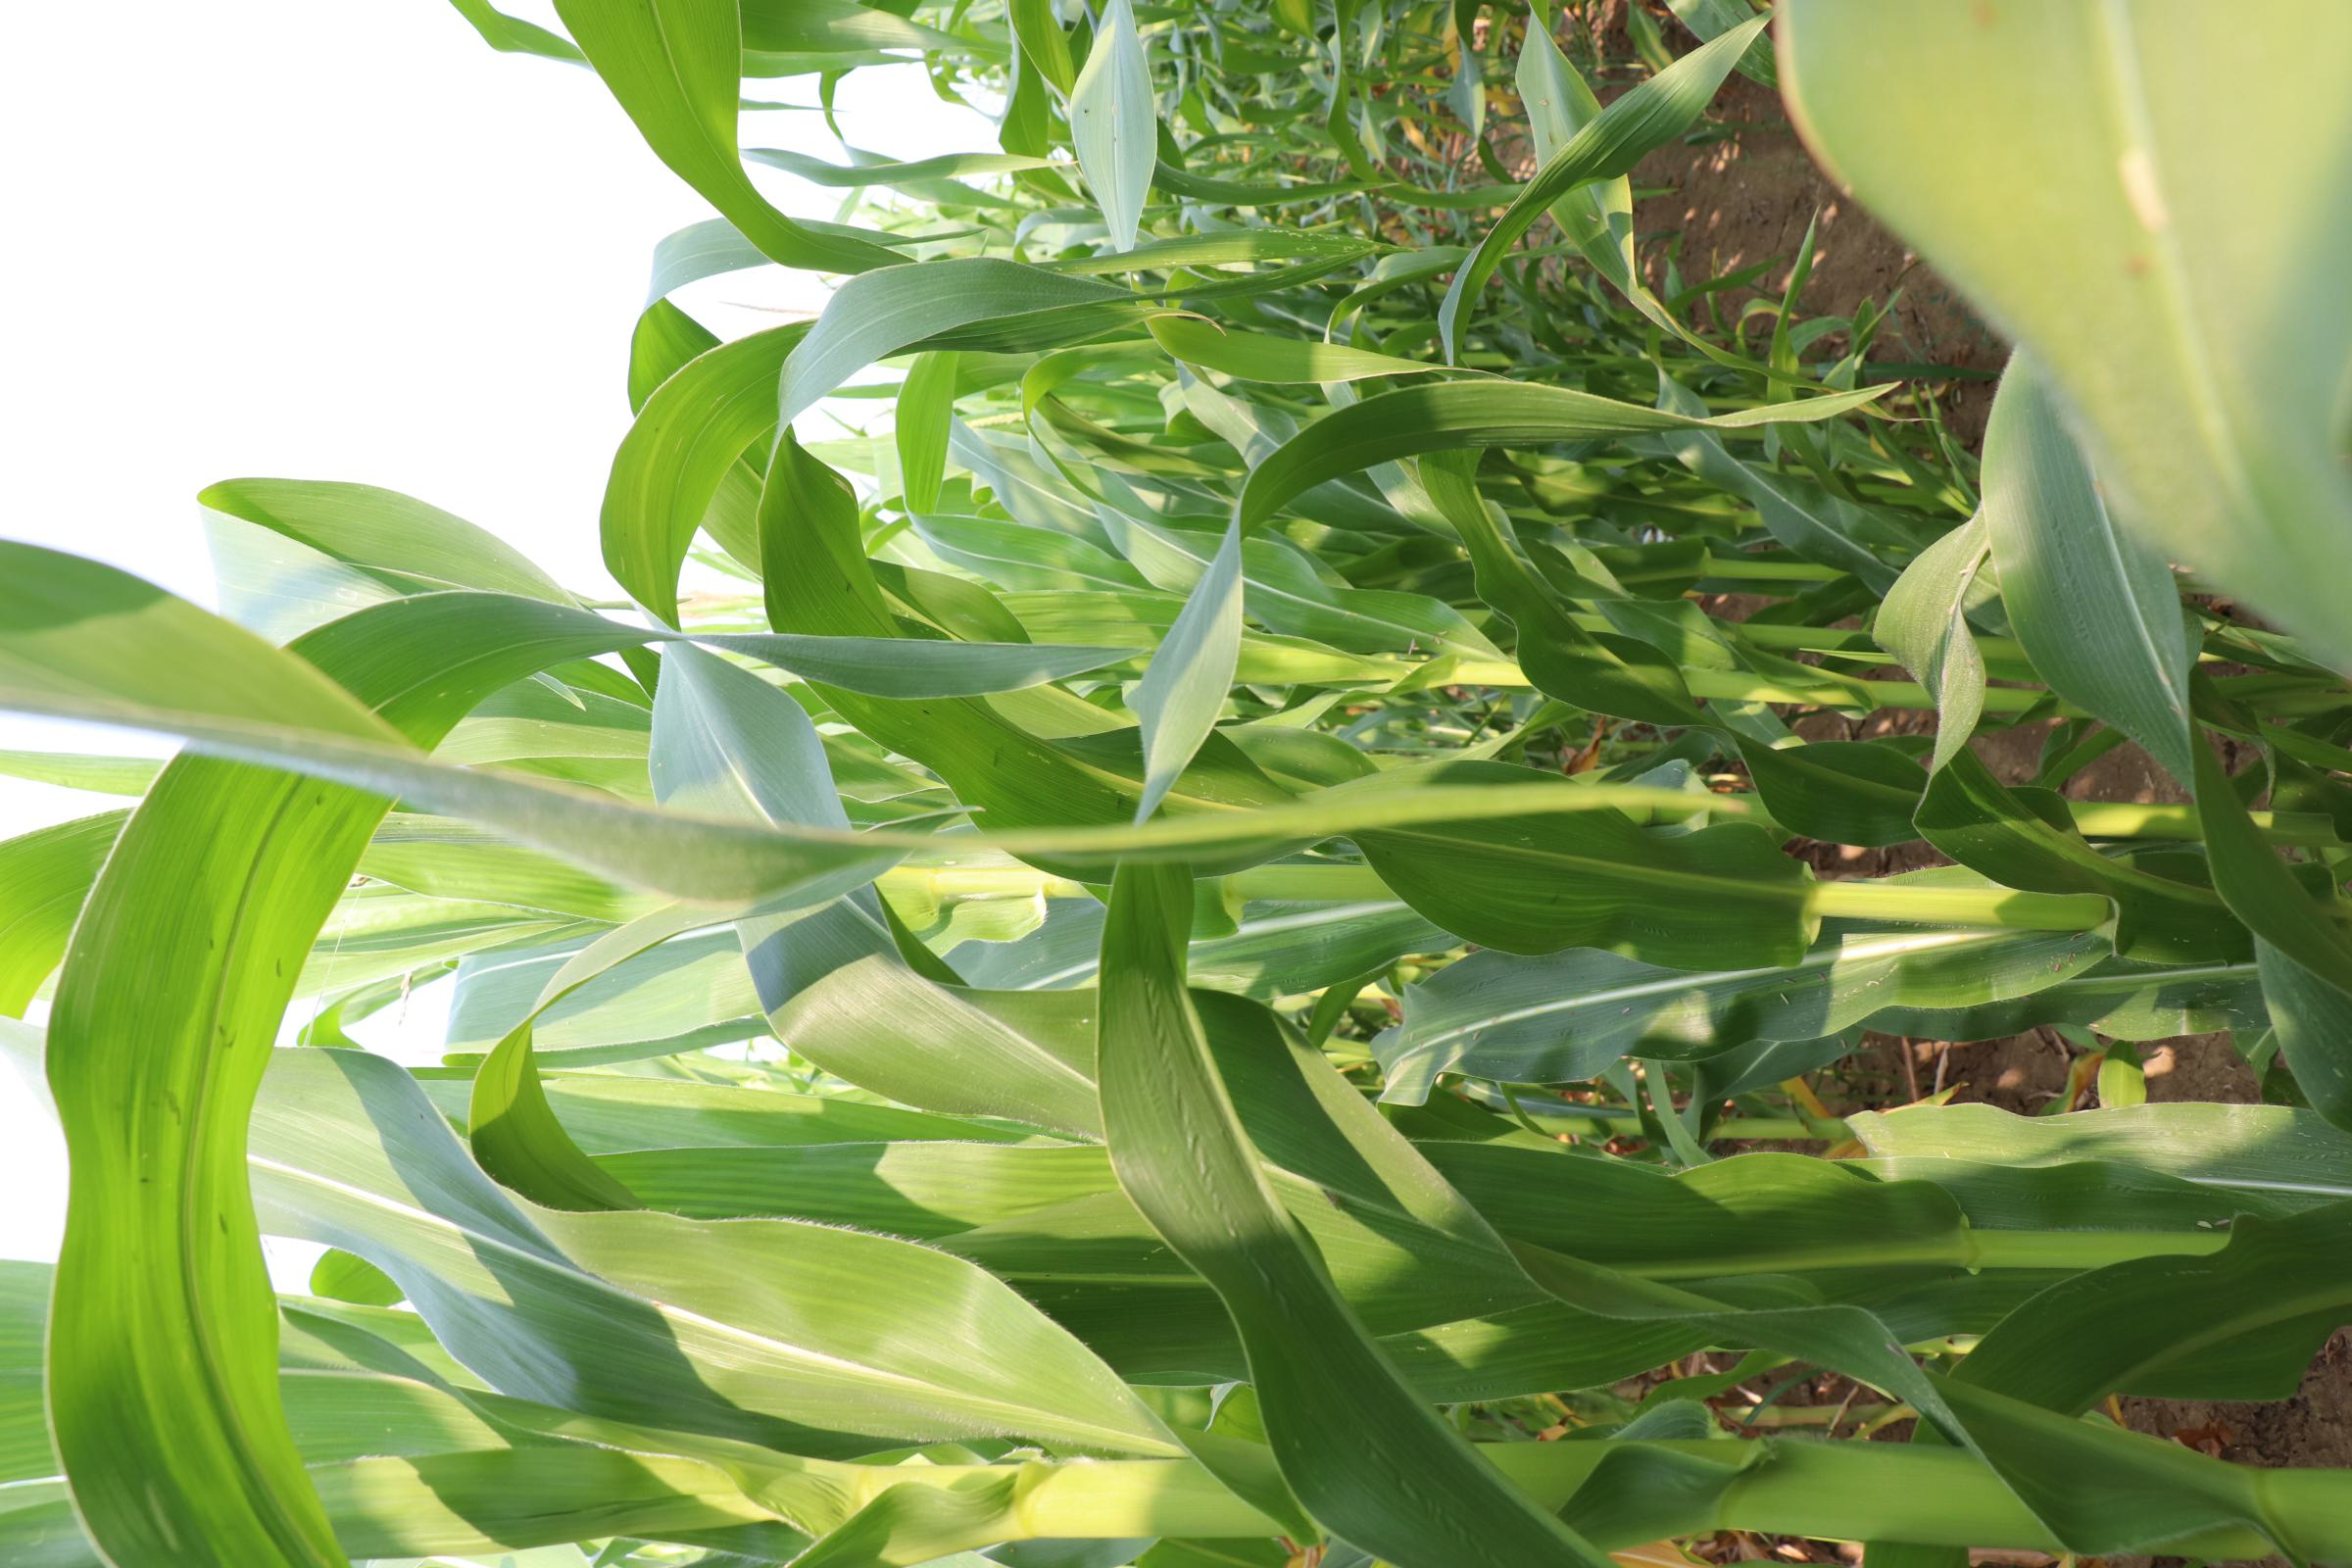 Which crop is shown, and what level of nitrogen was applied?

maize, no added nitrogen
